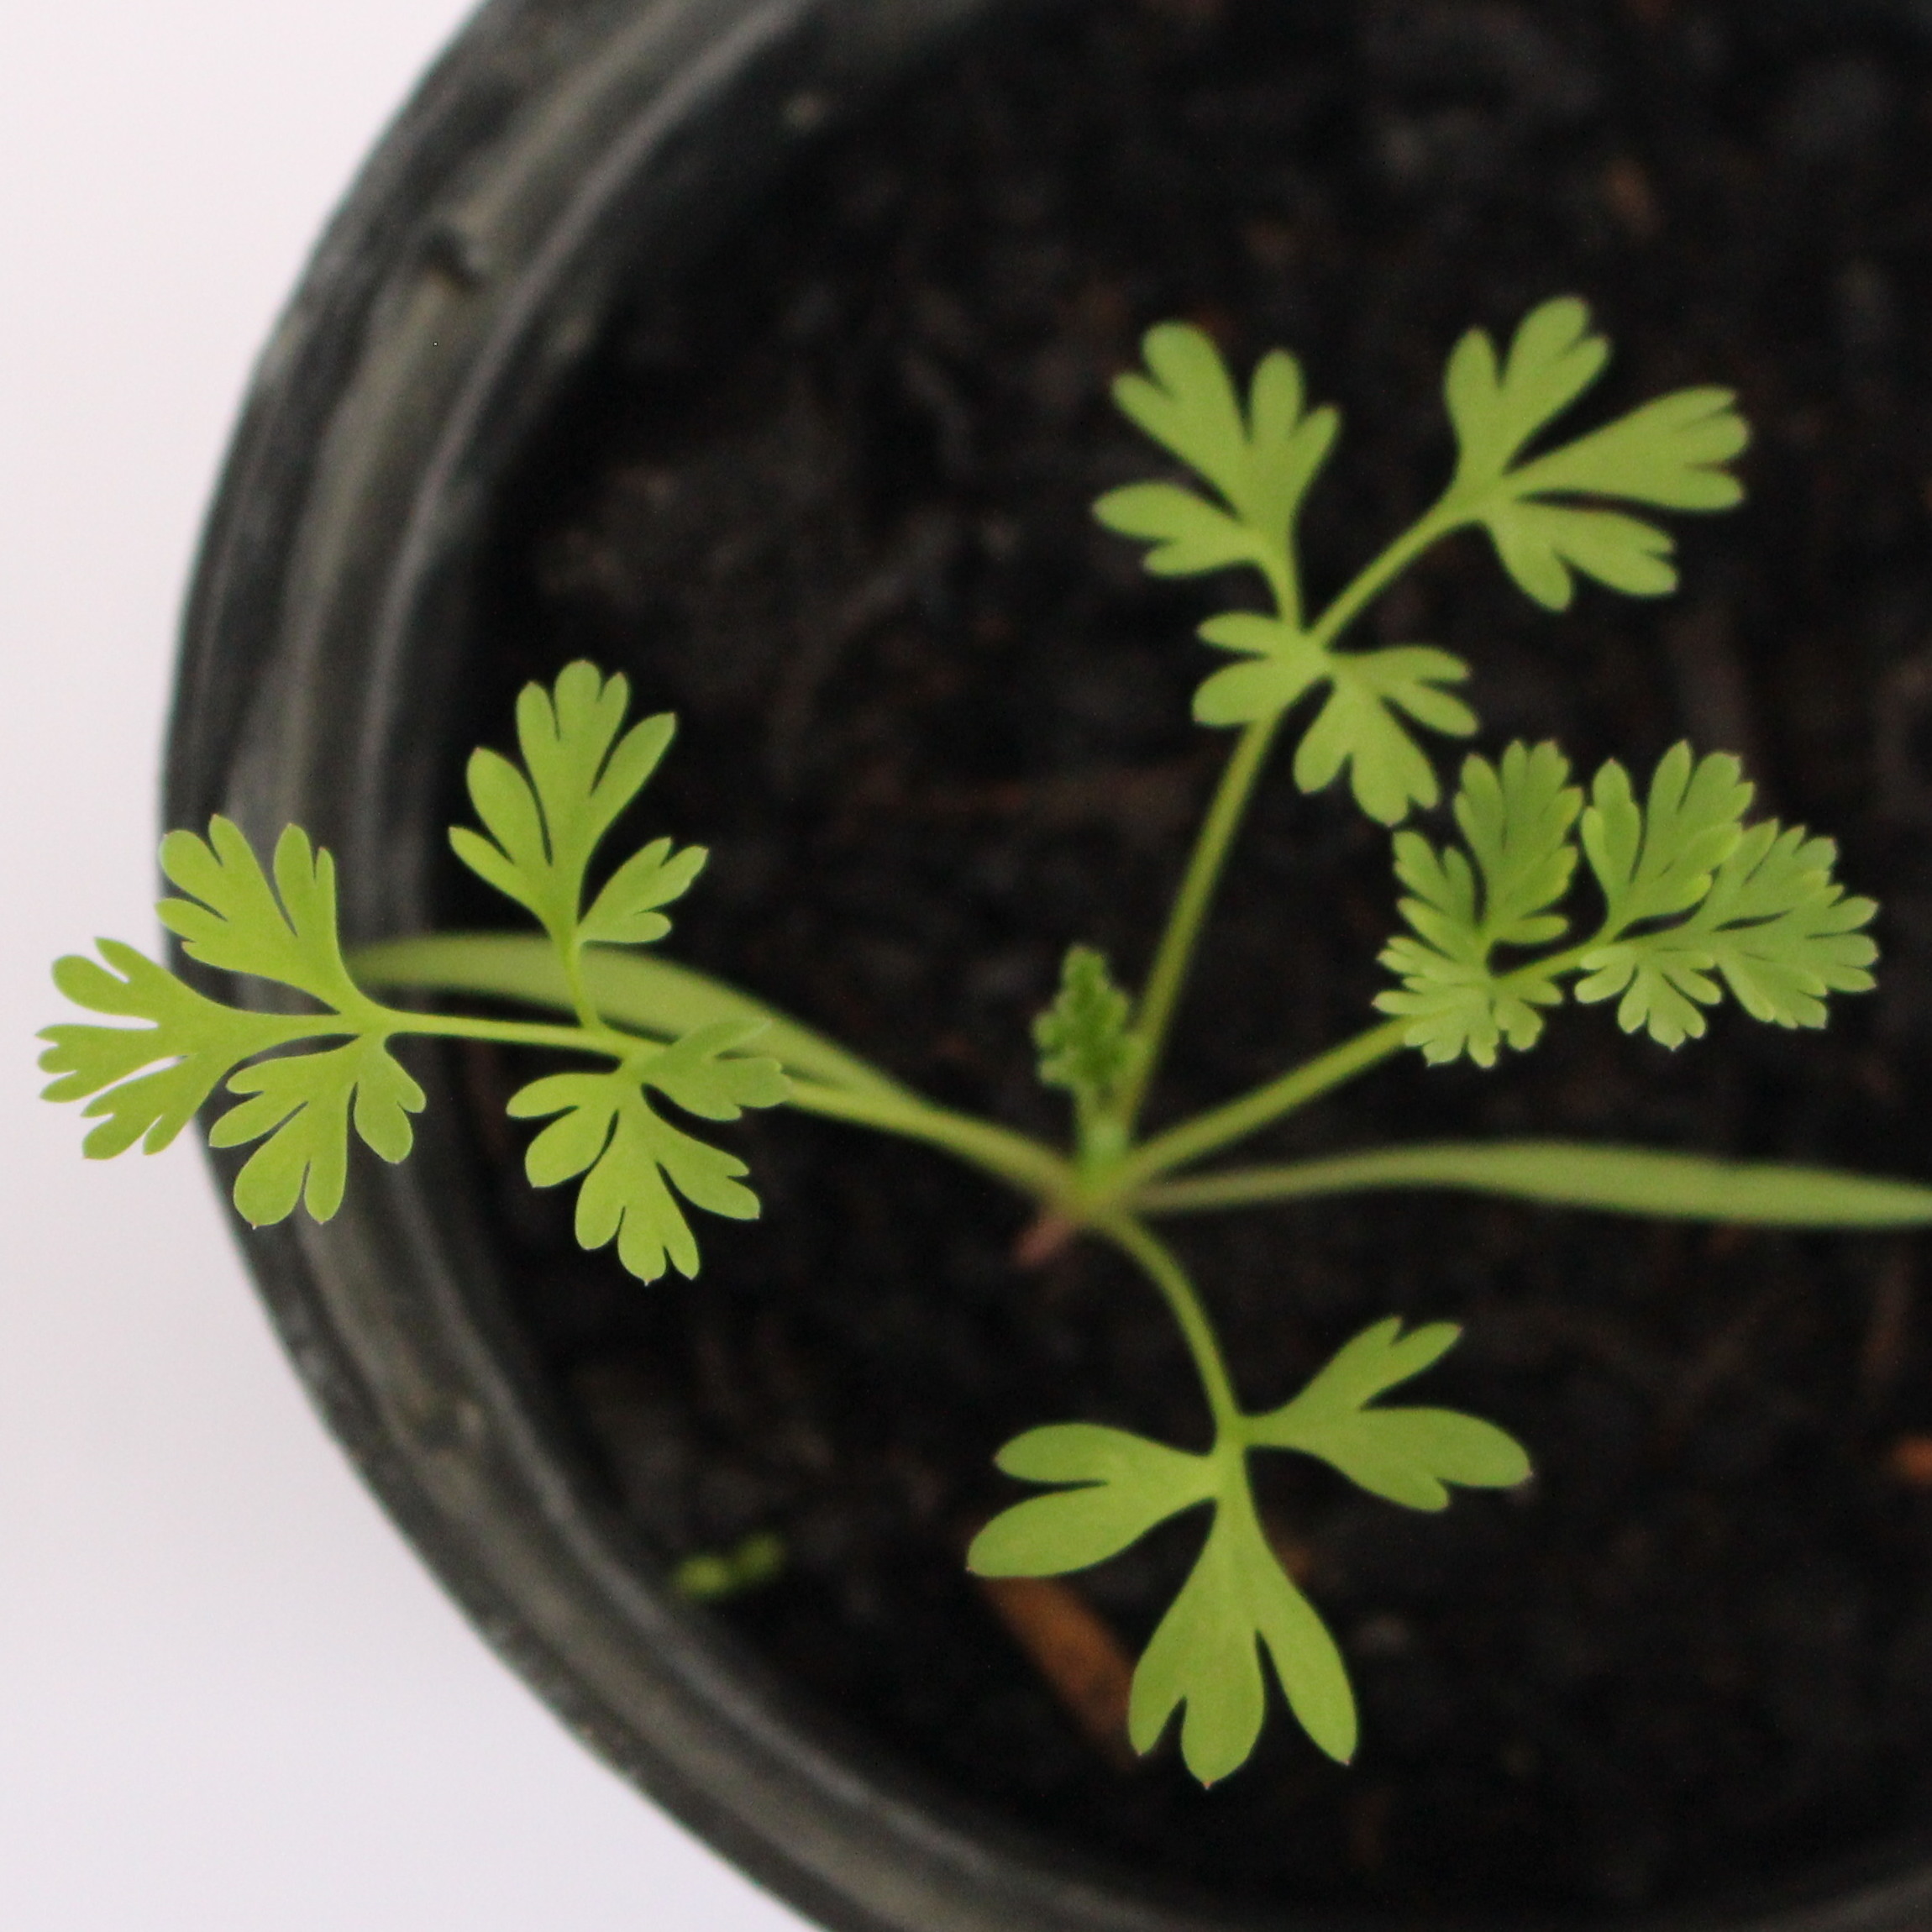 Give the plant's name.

Fumaria officinalis
